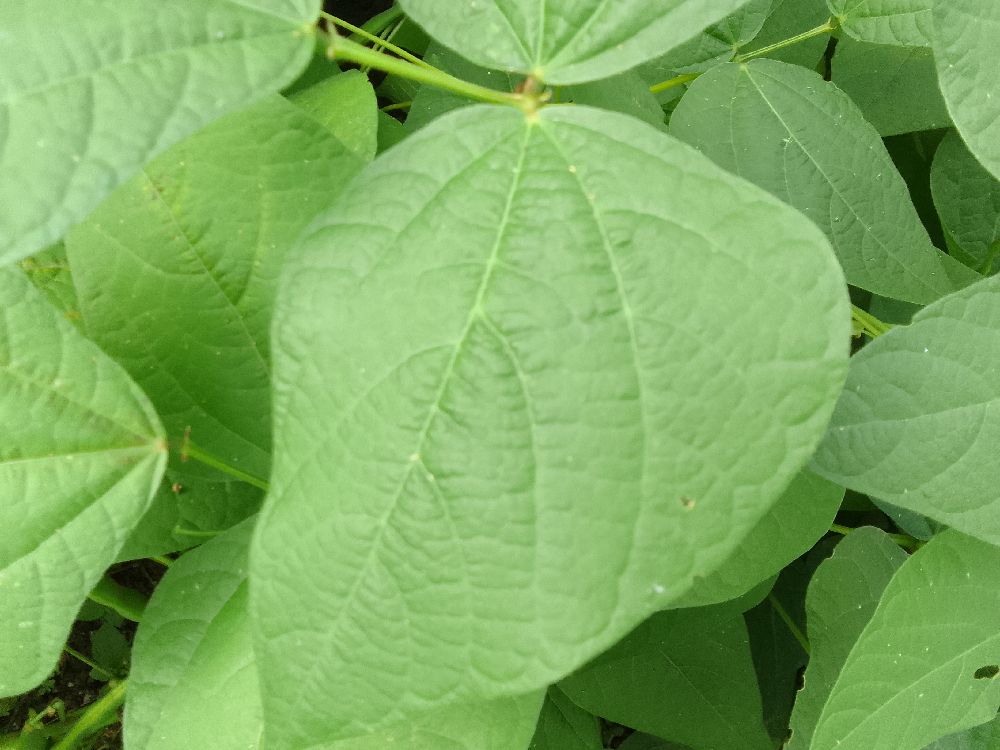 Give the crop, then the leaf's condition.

common bean, healthy
